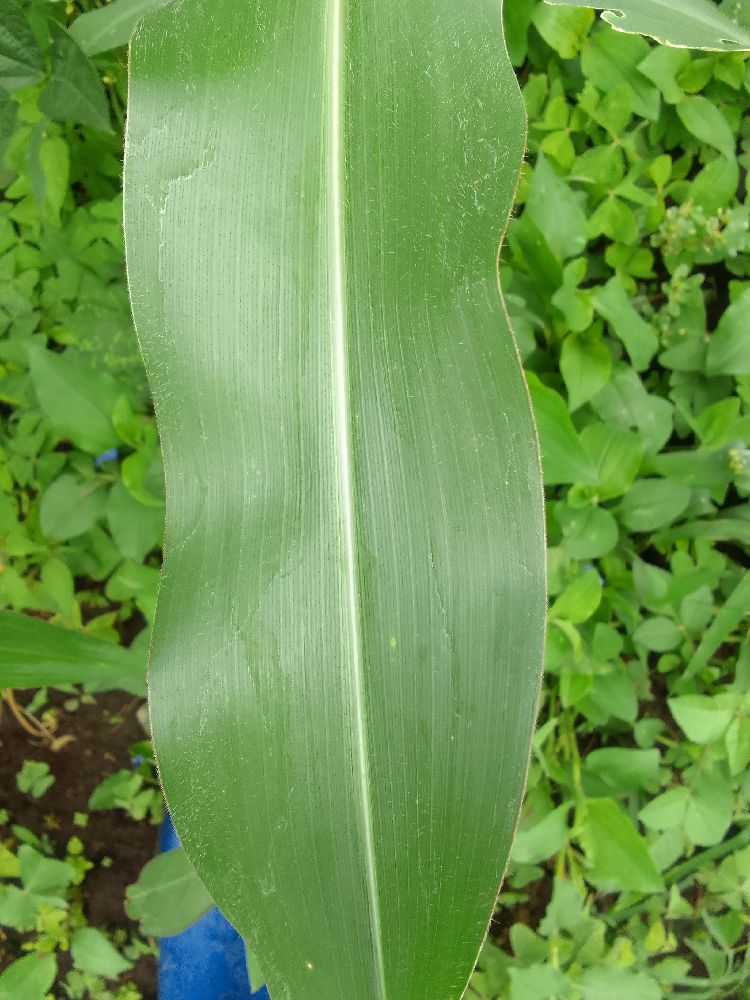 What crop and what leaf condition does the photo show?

maize, healthy
